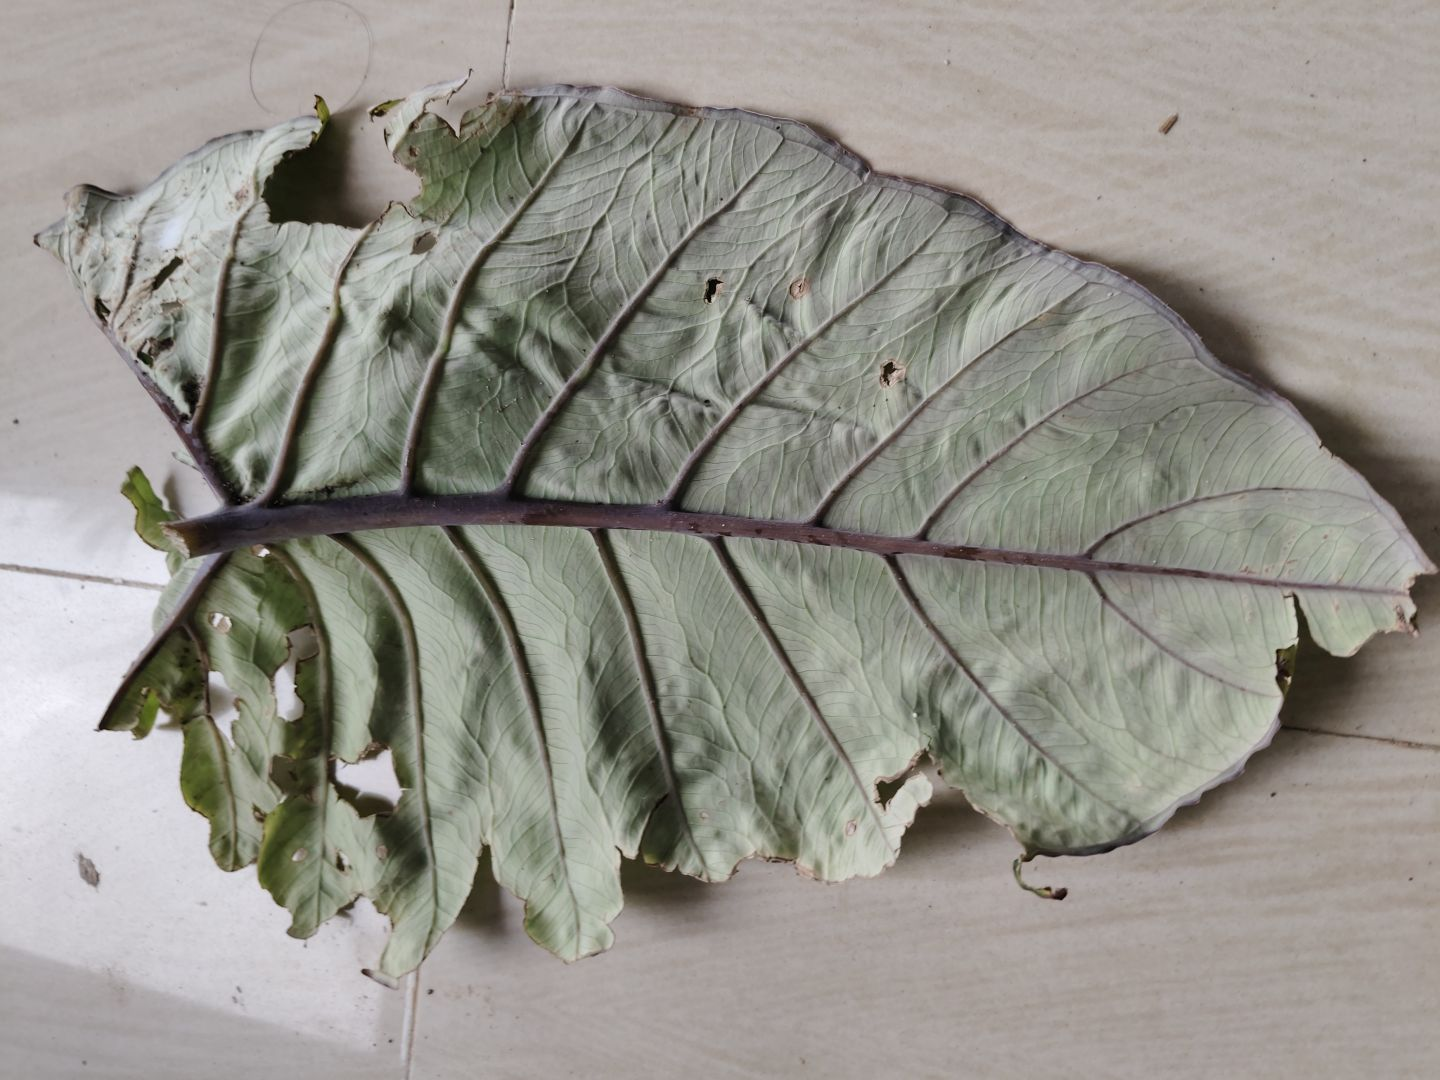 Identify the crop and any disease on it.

taro, leaf blight
